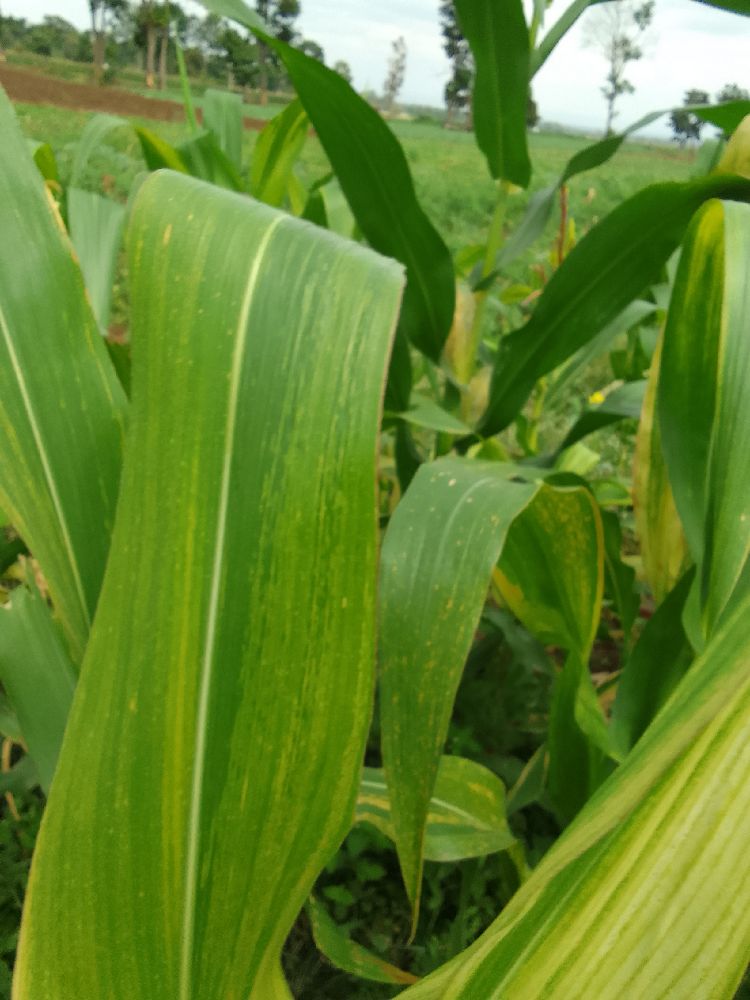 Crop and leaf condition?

maize, maize lethal necrosis
